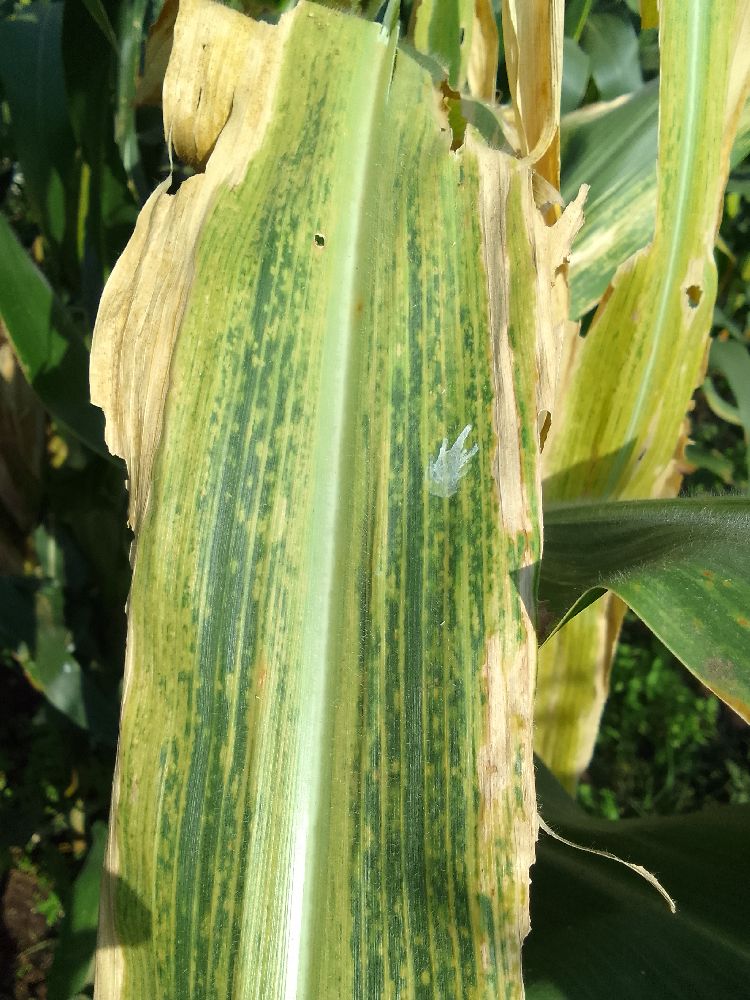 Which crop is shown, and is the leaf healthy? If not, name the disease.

maize, maize lethal necrosis
